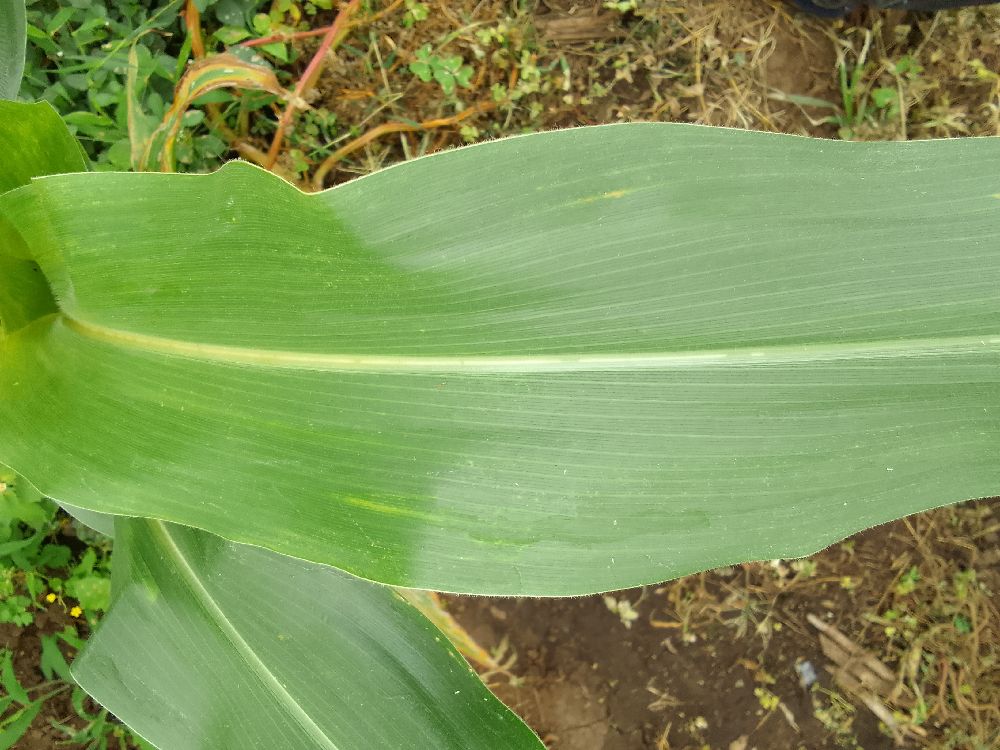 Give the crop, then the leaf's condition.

maize, healthy
